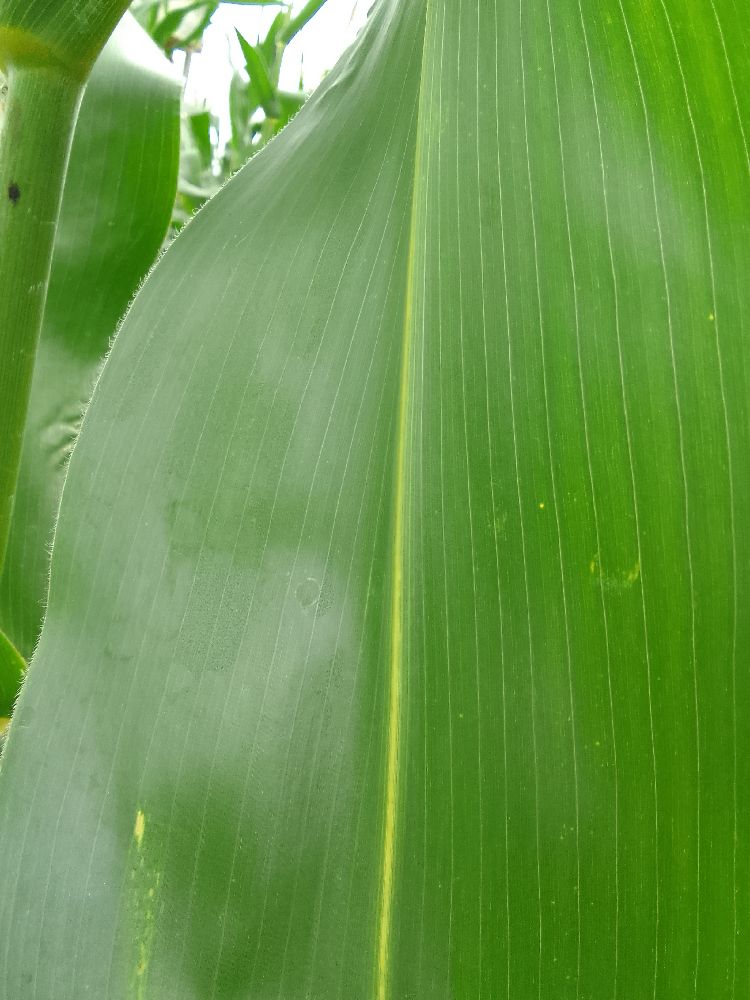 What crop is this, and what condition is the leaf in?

maize, healthy
